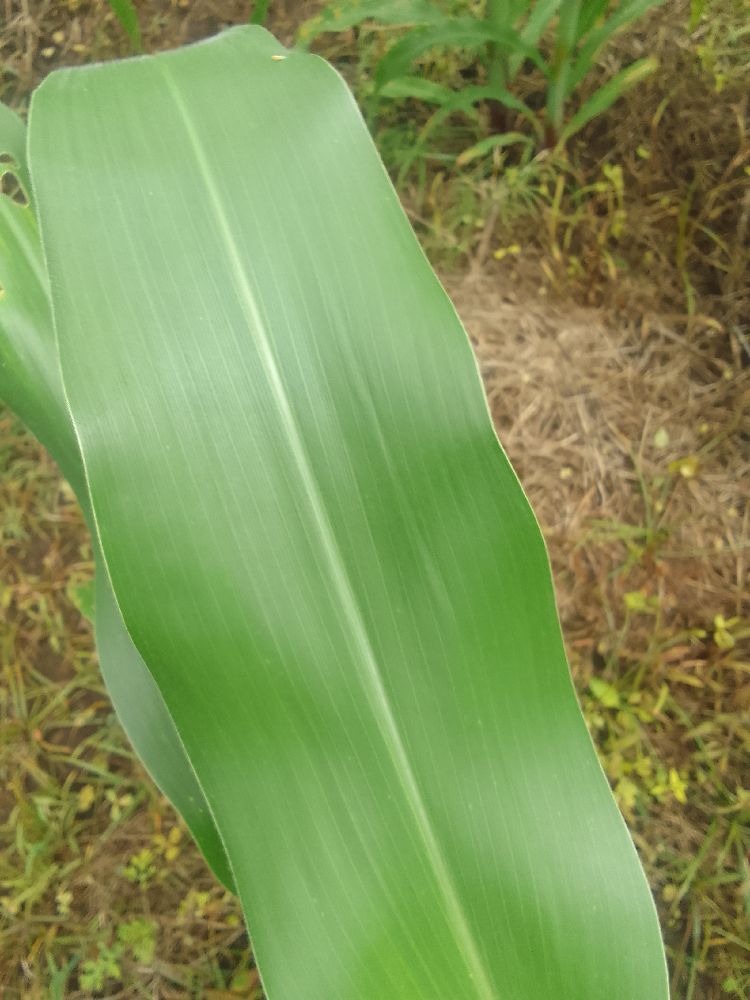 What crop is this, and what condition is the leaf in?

maize, healthy
